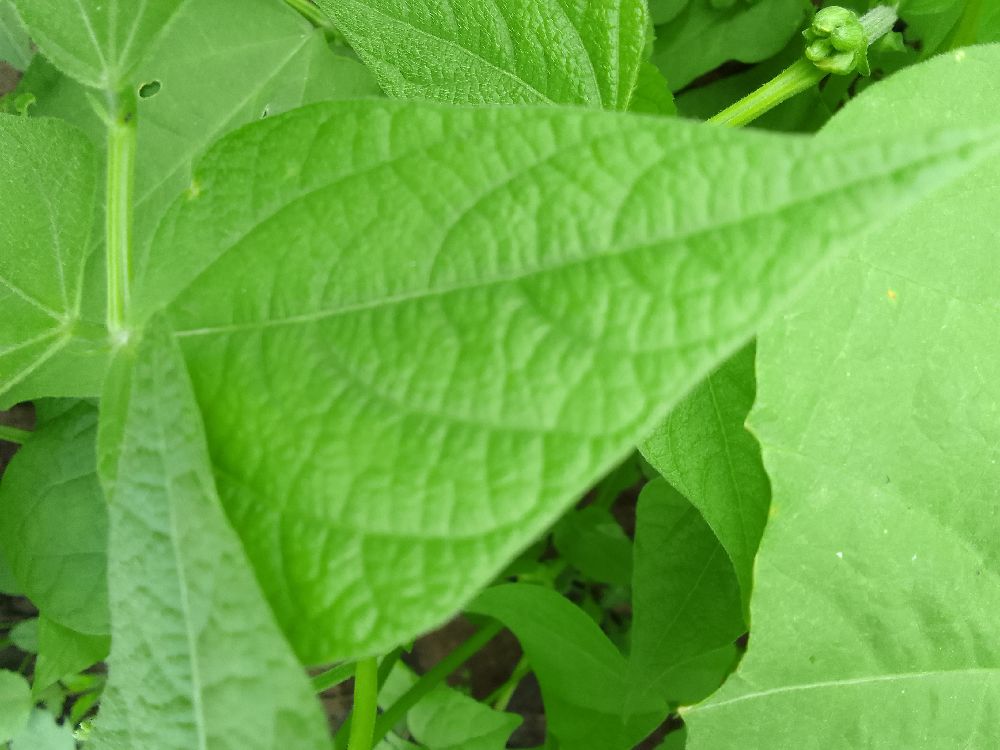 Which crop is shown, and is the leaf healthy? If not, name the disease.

common bean, healthy
